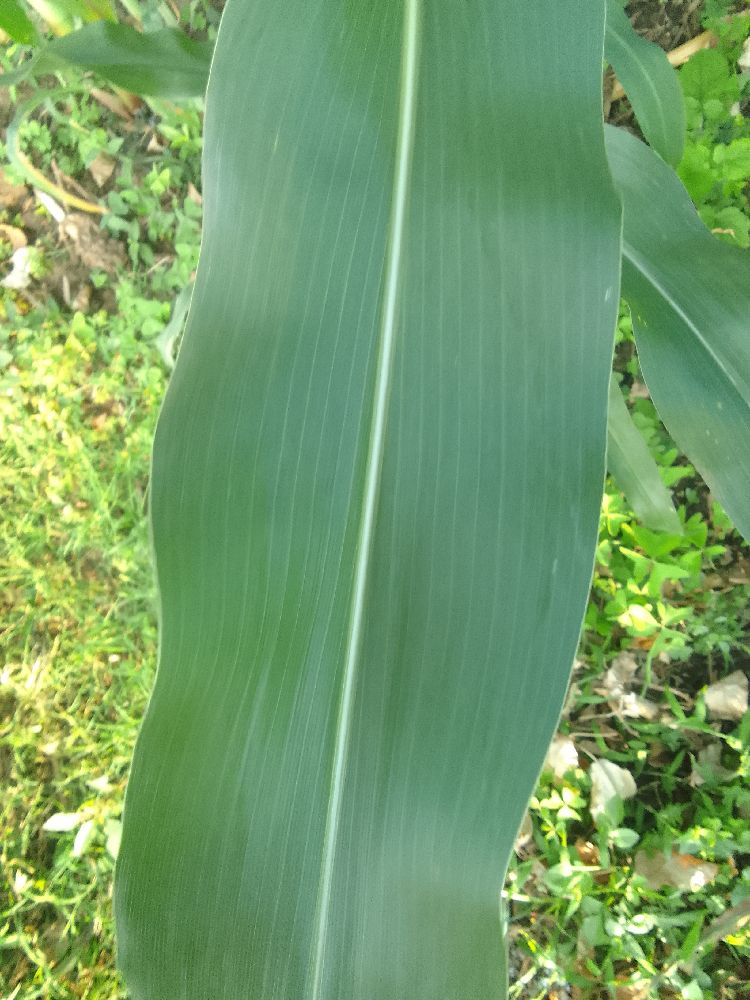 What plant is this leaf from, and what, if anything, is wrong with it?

maize, healthy
